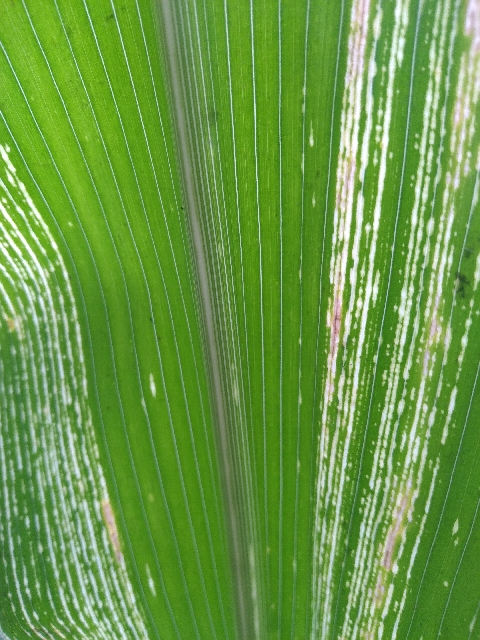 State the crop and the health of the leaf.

maize, maize streak virus
